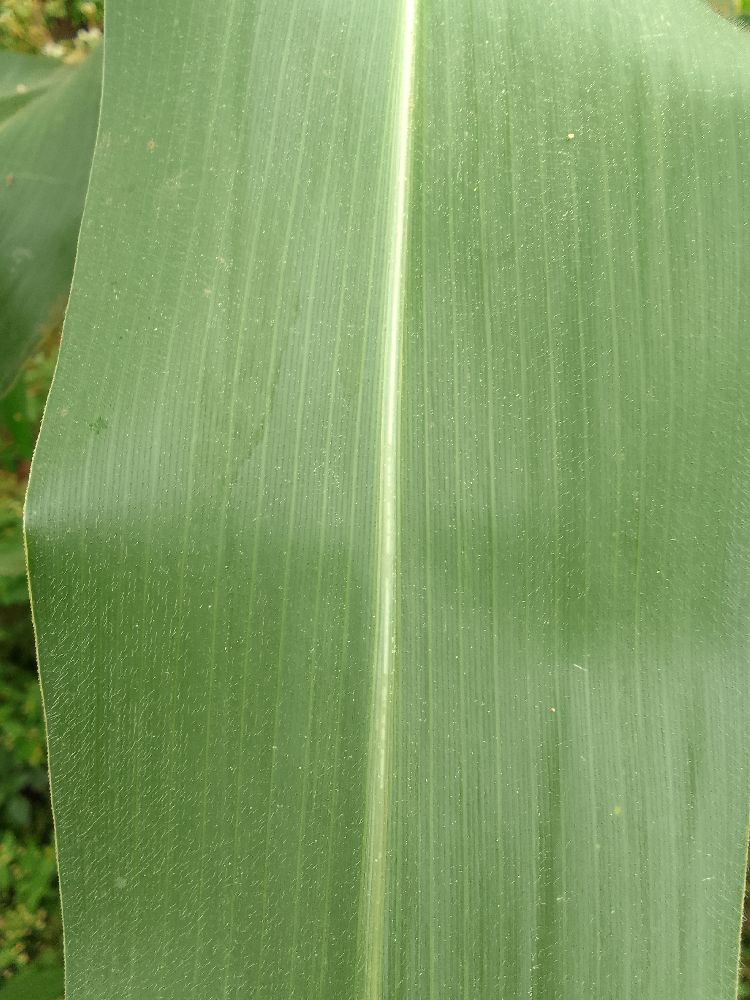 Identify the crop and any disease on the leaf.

maize, healthy
